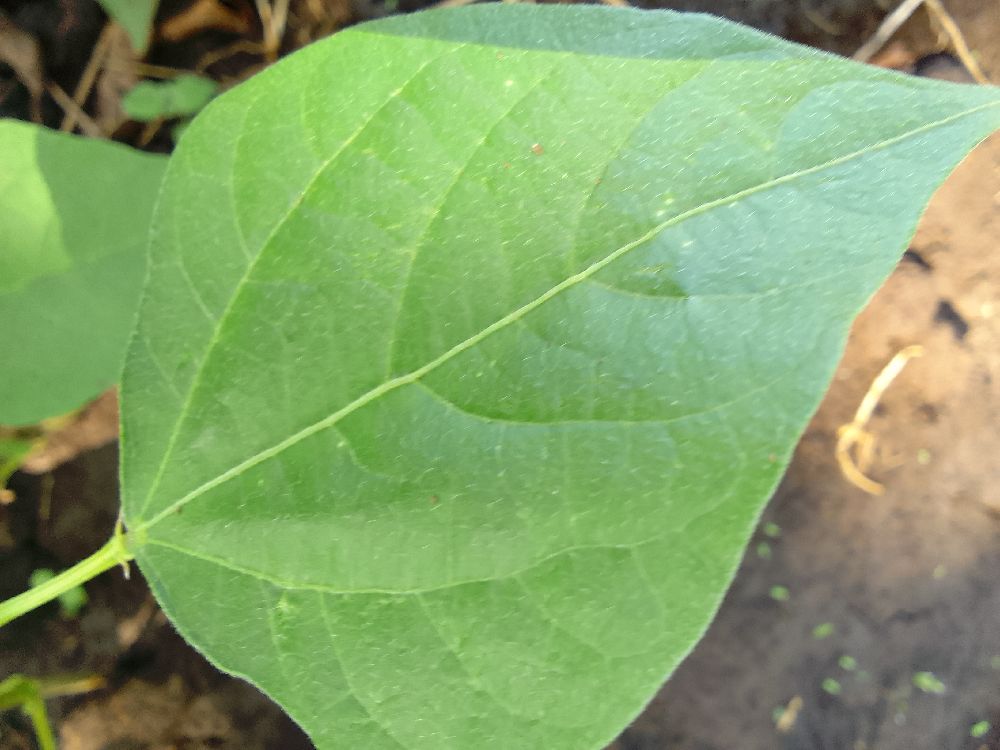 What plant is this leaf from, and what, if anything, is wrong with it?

common bean, healthy
